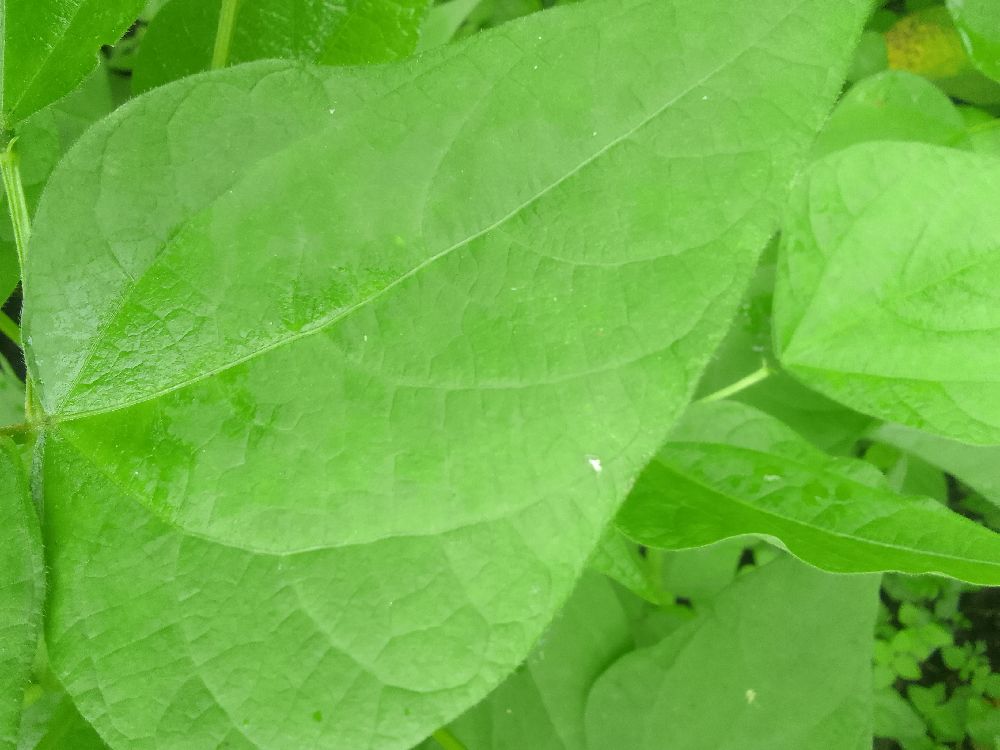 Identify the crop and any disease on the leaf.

common bean, healthy
